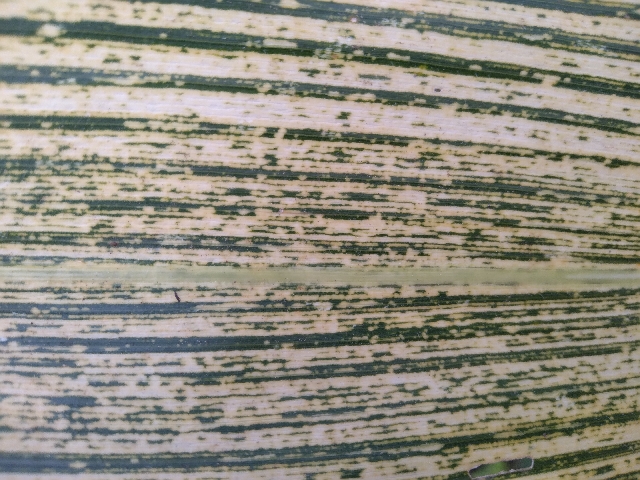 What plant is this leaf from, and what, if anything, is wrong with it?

maize, maize streak virus
